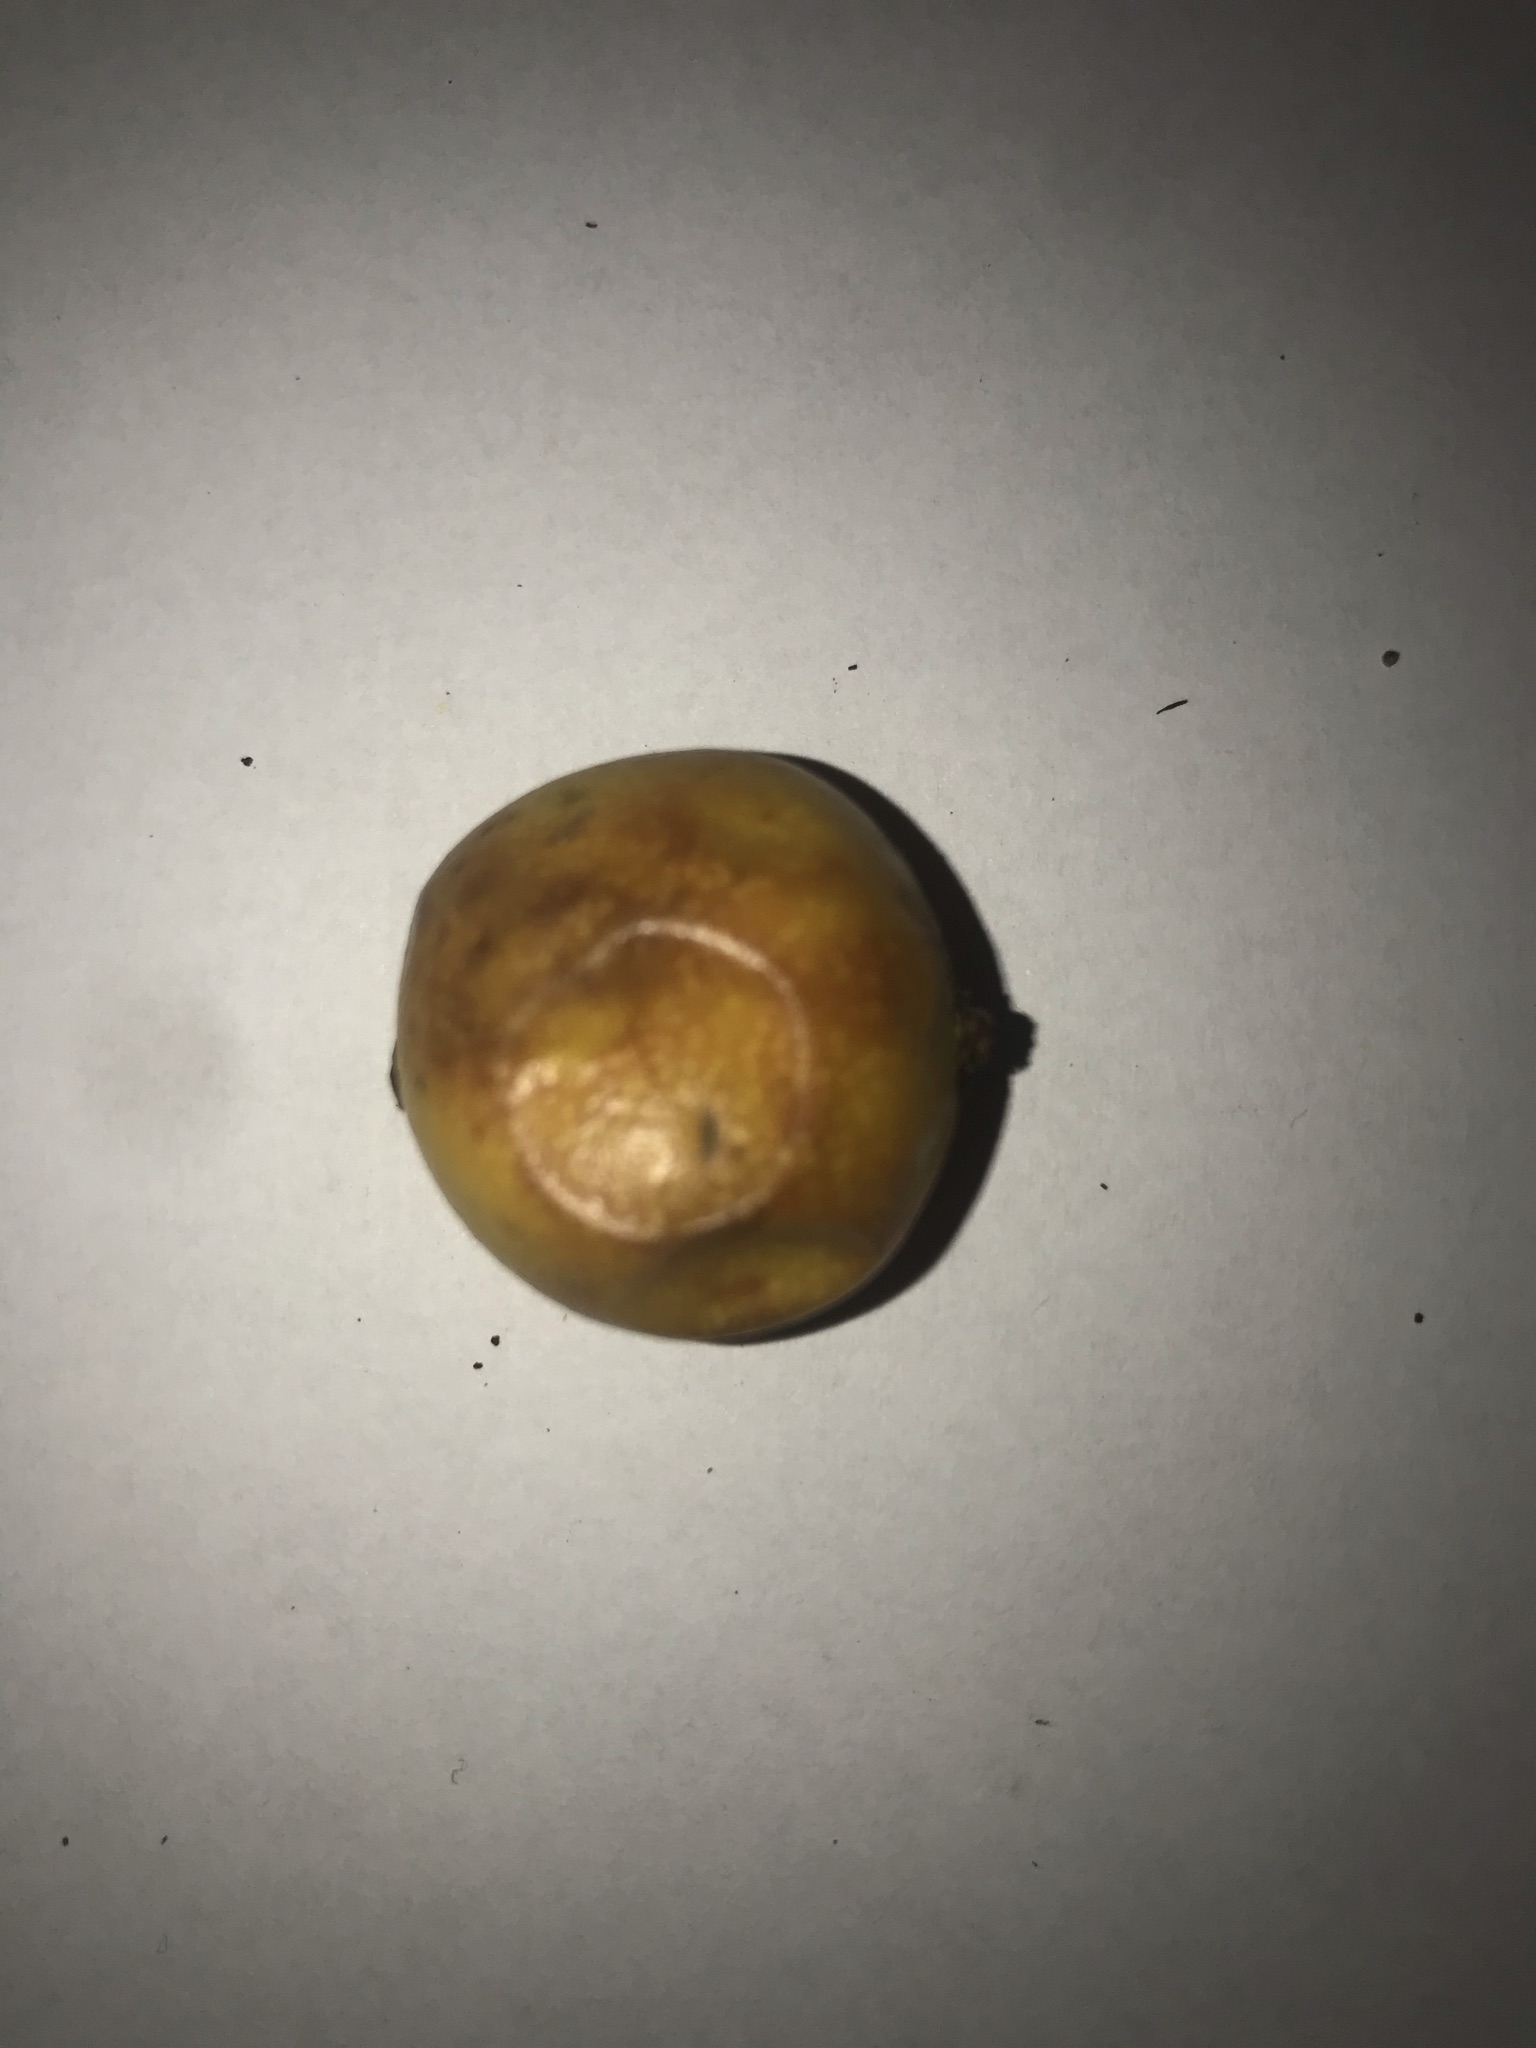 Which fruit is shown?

abiu
